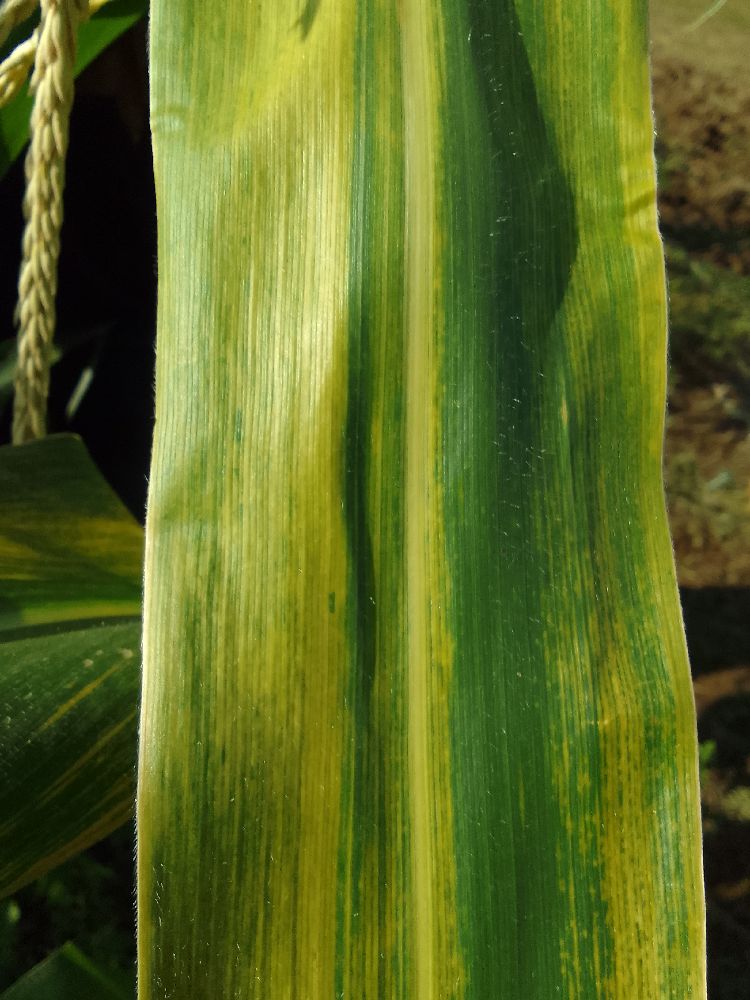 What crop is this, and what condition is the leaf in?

maize, maize lethal necrosis
